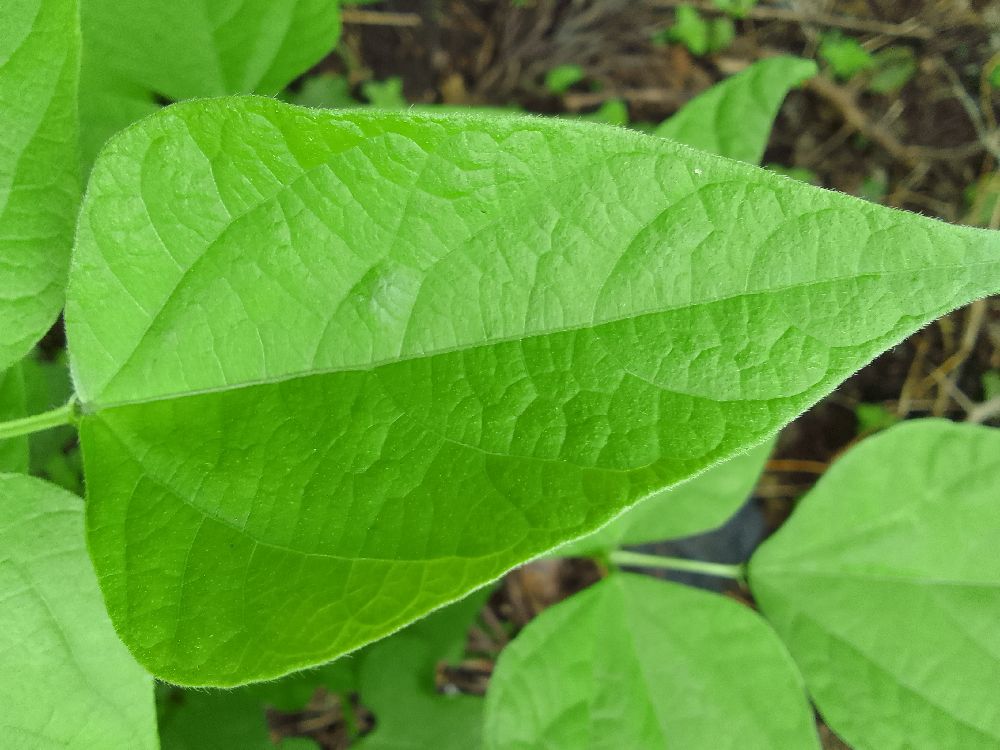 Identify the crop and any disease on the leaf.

common bean, healthy
